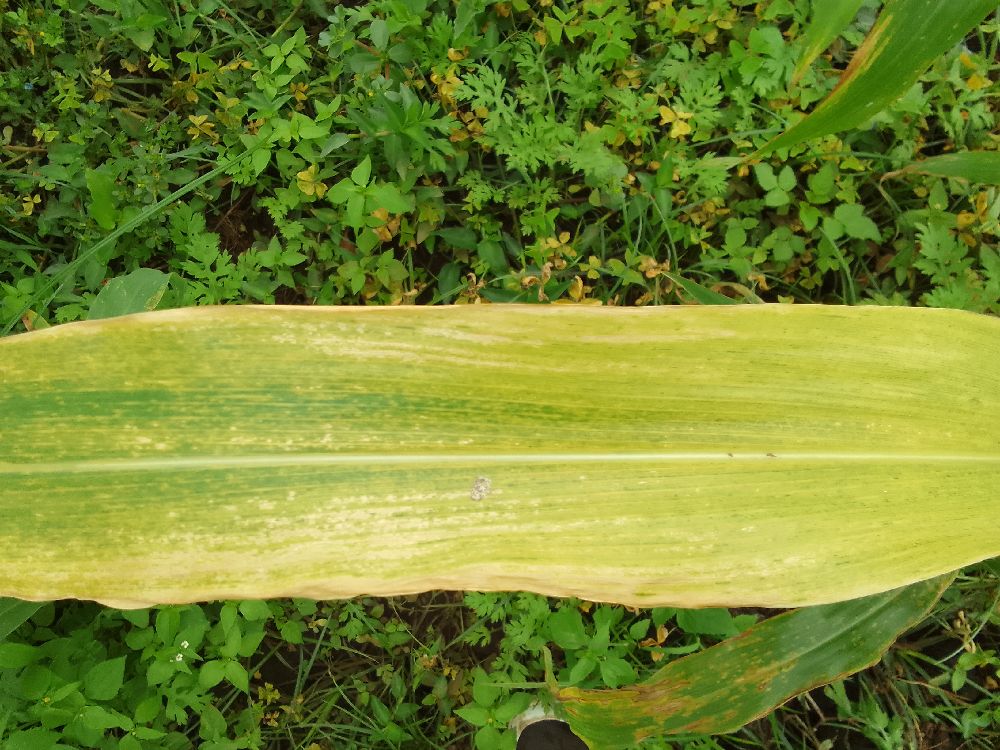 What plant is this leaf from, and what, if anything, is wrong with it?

maize, maize lethal necrosis
